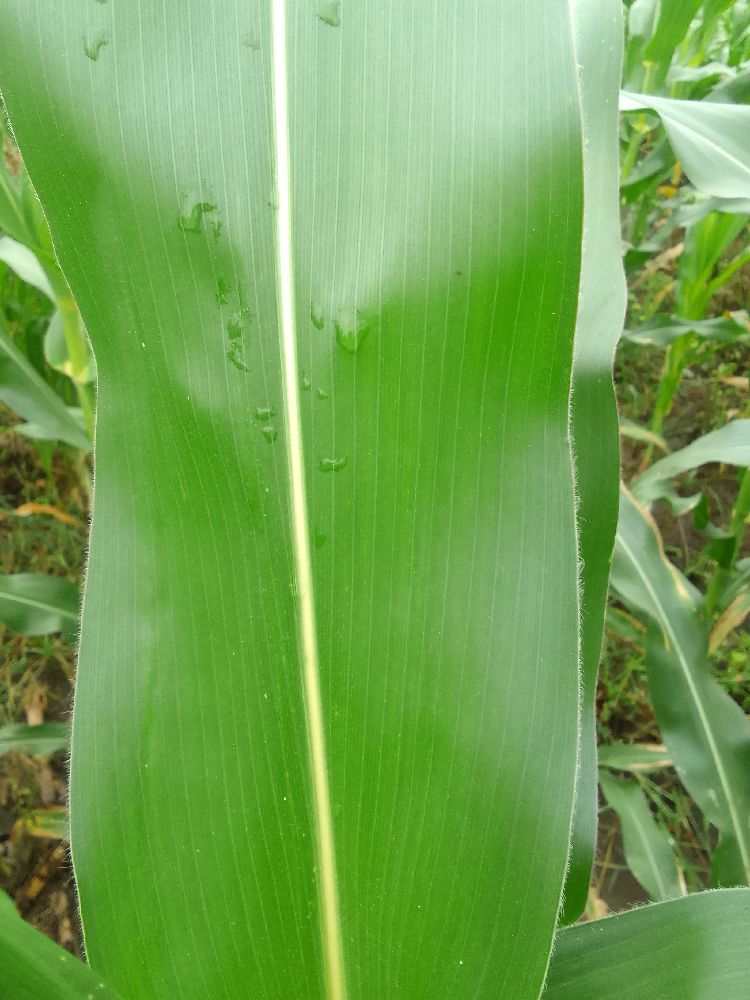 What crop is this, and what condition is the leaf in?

maize, healthy
